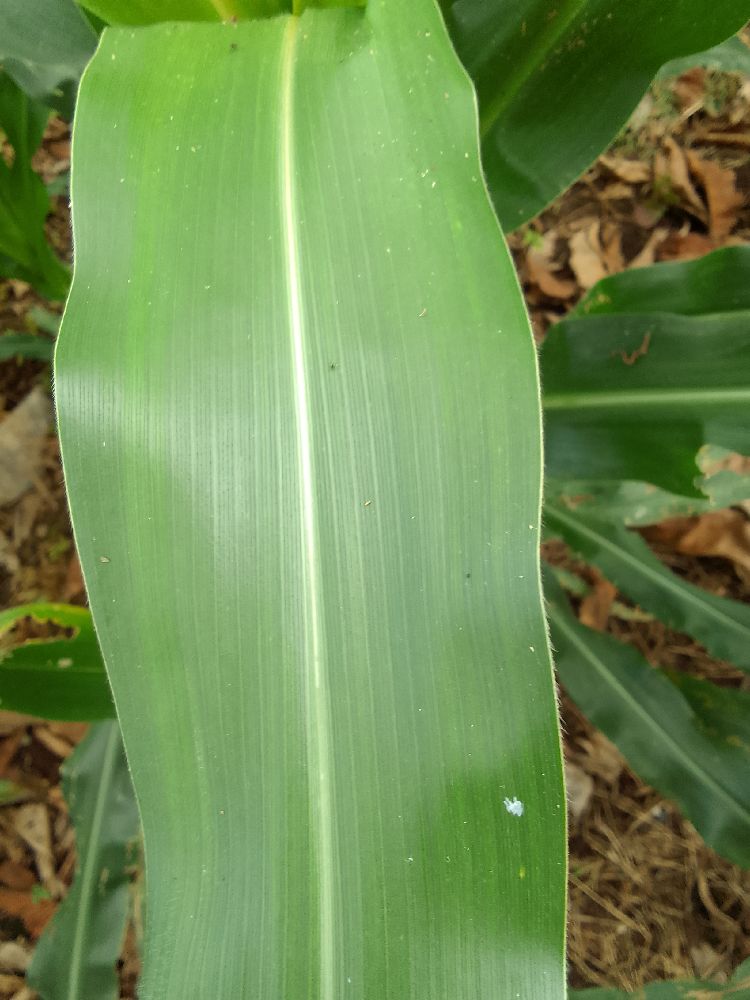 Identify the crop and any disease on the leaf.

maize, healthy
